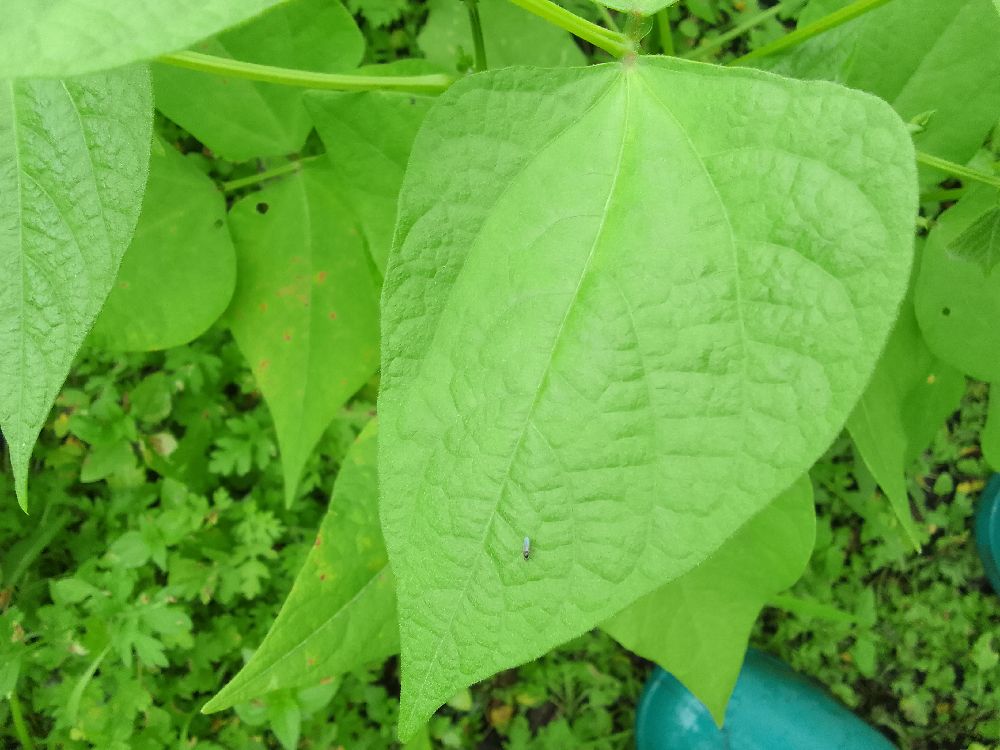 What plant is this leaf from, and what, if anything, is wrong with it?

common bean, healthy
